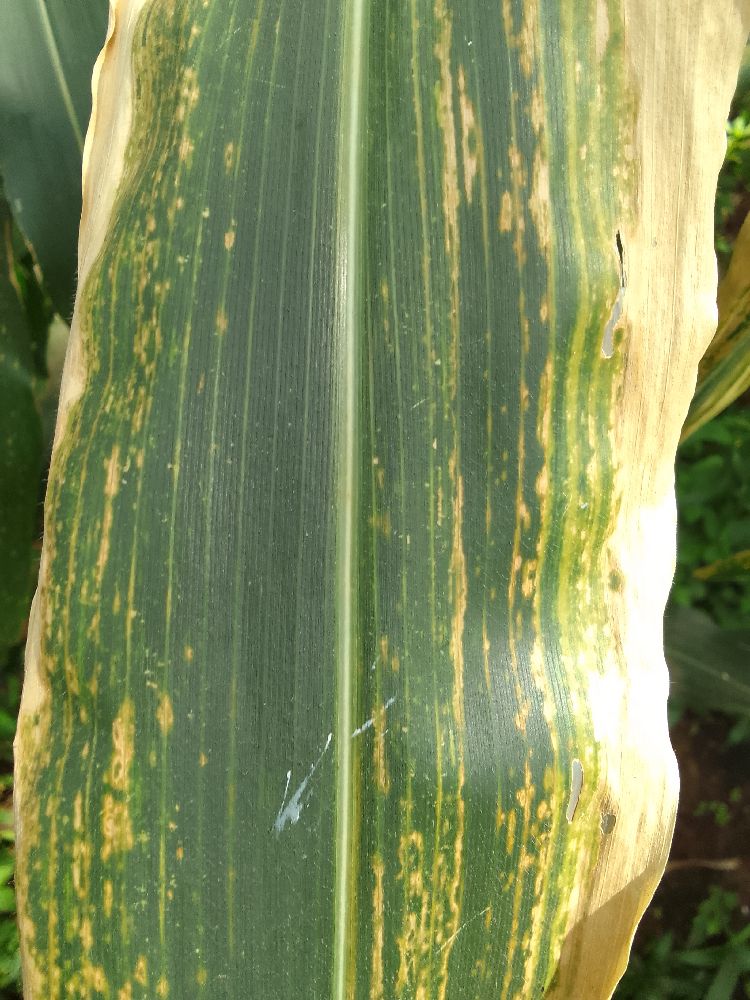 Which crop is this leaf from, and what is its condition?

maize, maize lethal necrosis
